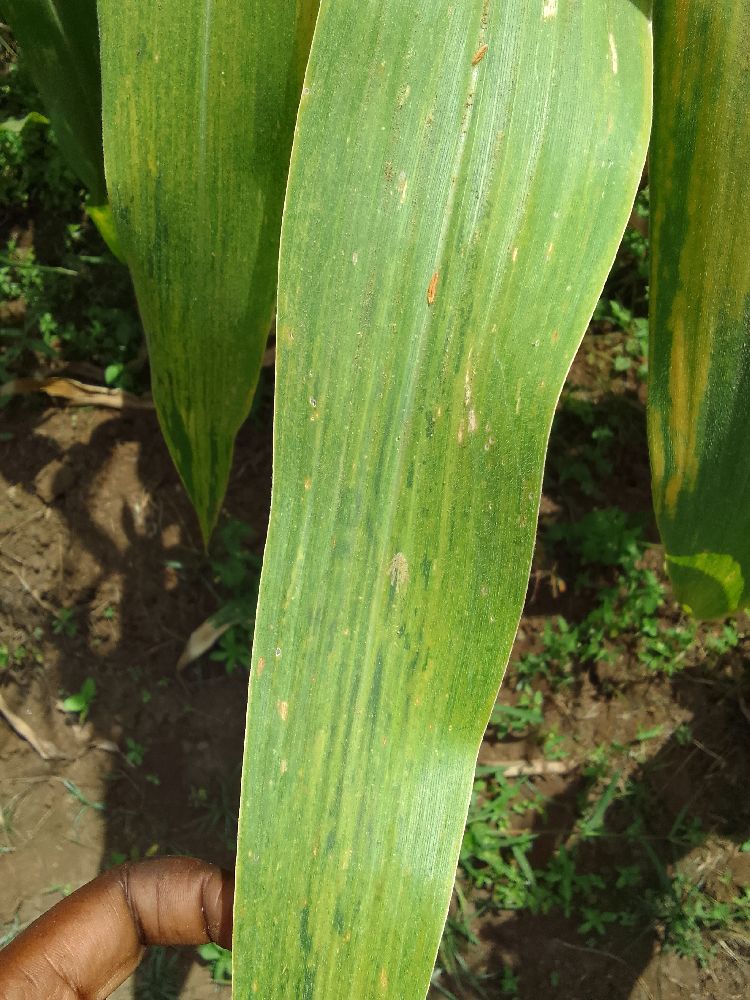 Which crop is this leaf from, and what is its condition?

maize, maize lethal necrosis
